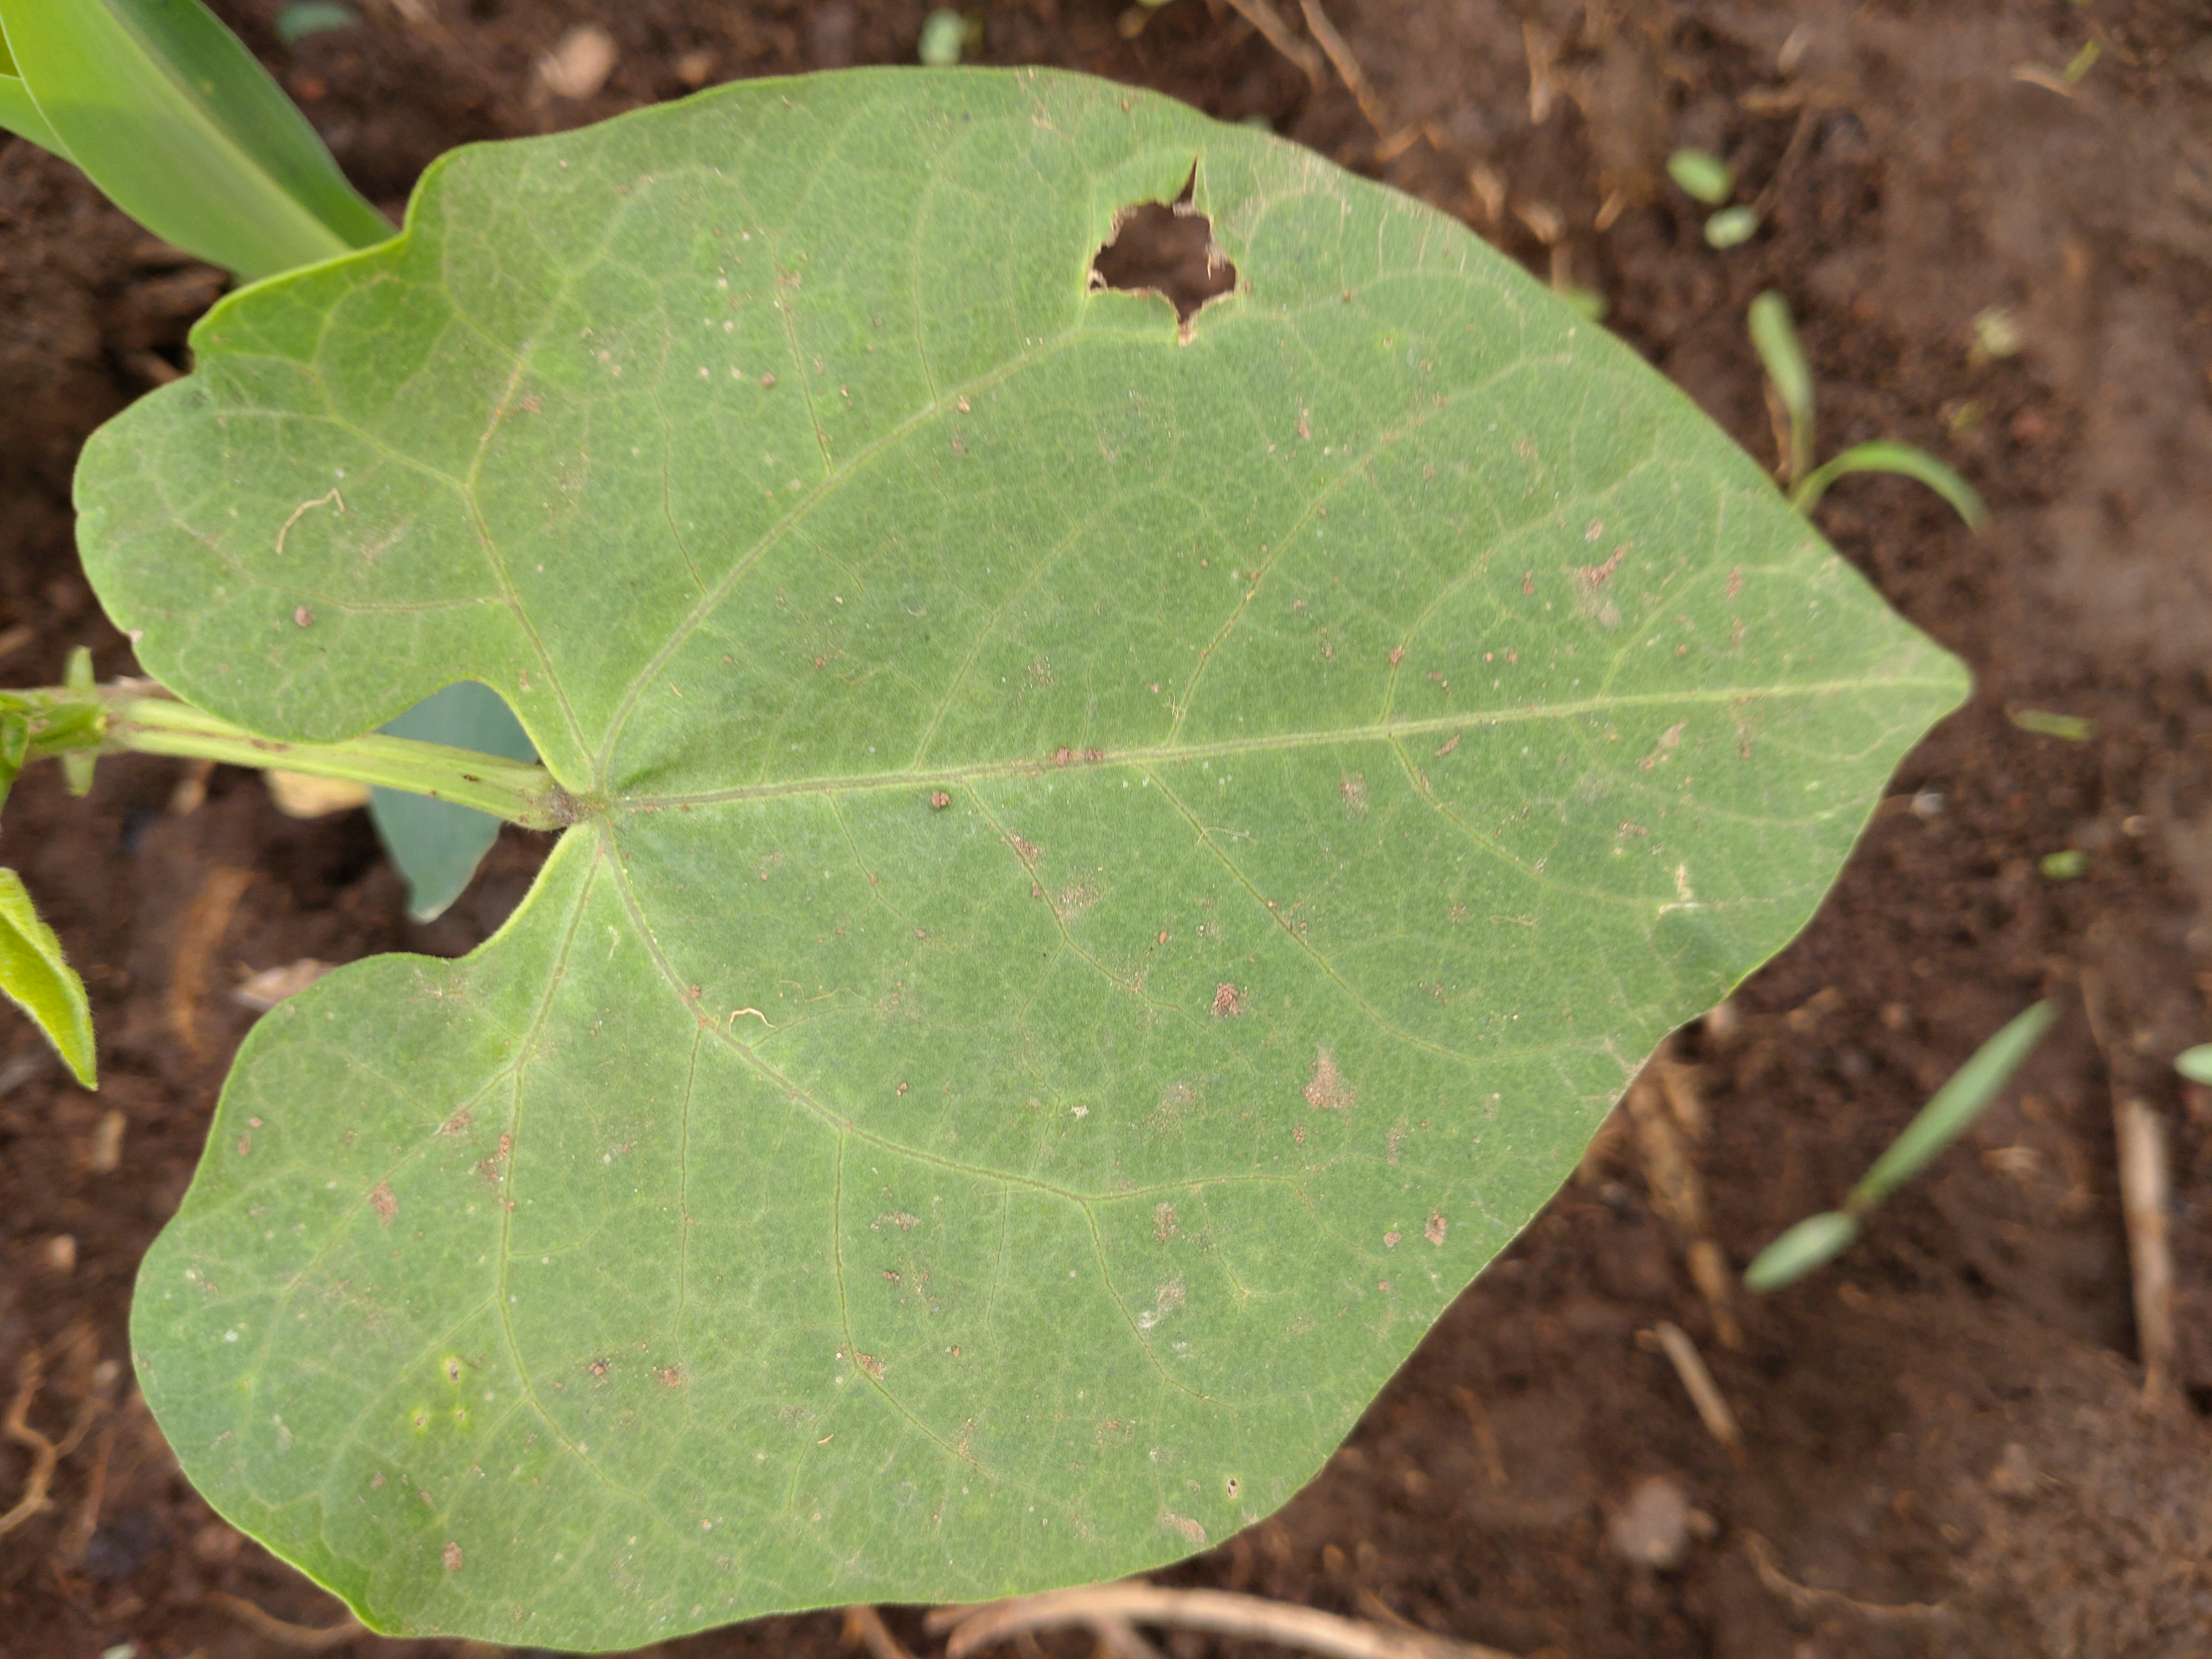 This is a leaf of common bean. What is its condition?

healthy
